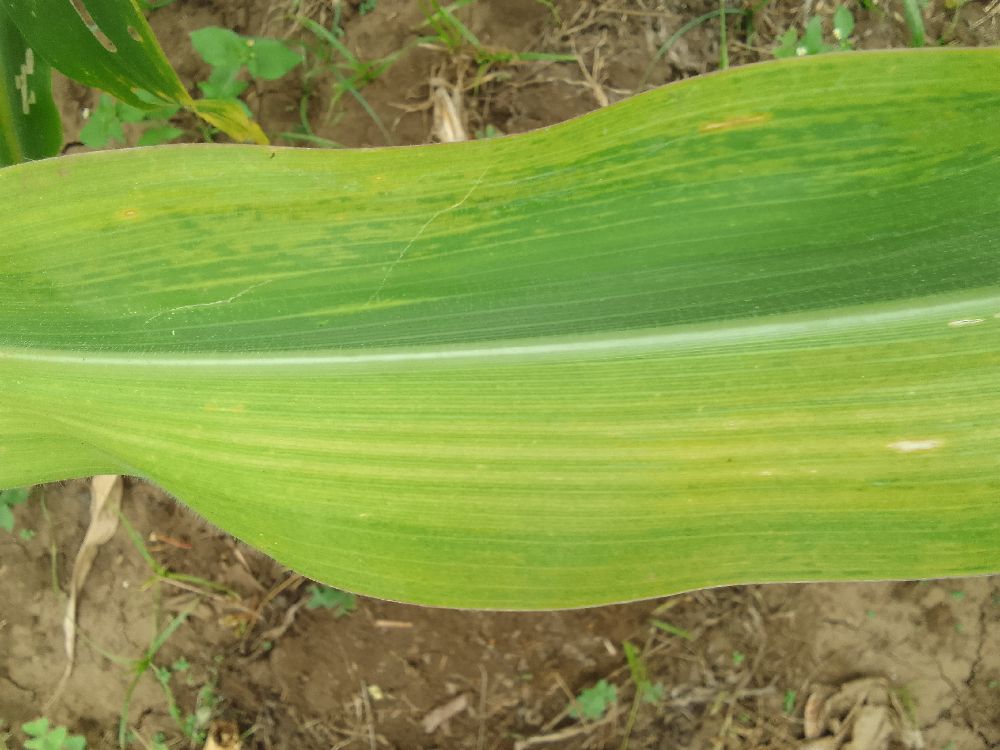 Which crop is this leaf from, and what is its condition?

maize, maize lethal necrosis
